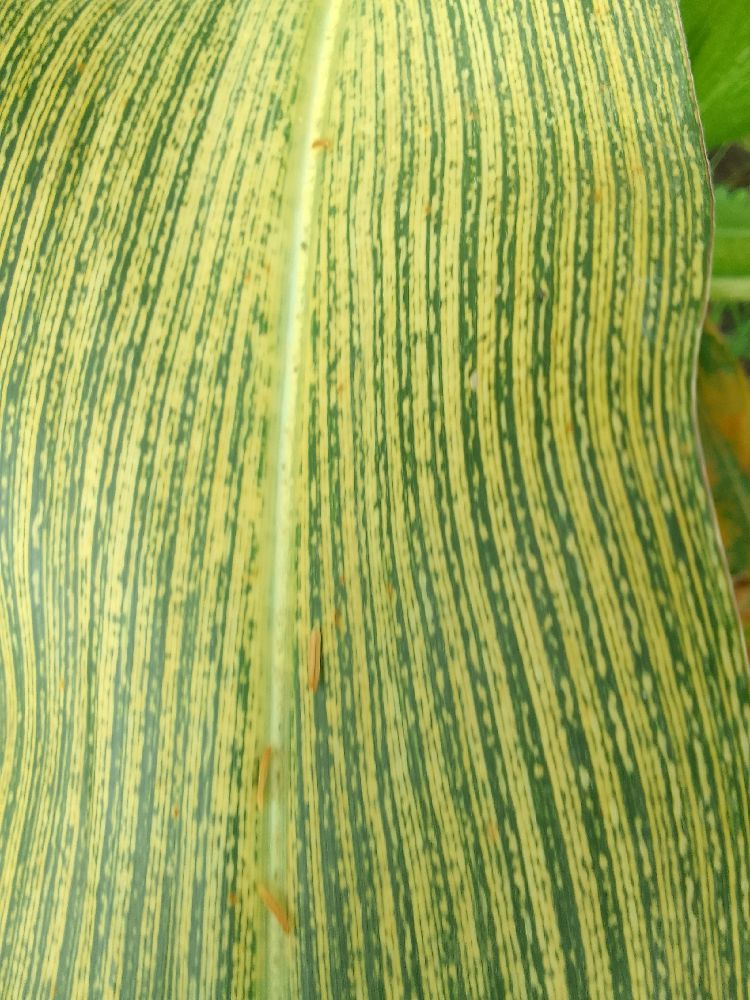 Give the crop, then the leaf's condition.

maize, maize streak virus
